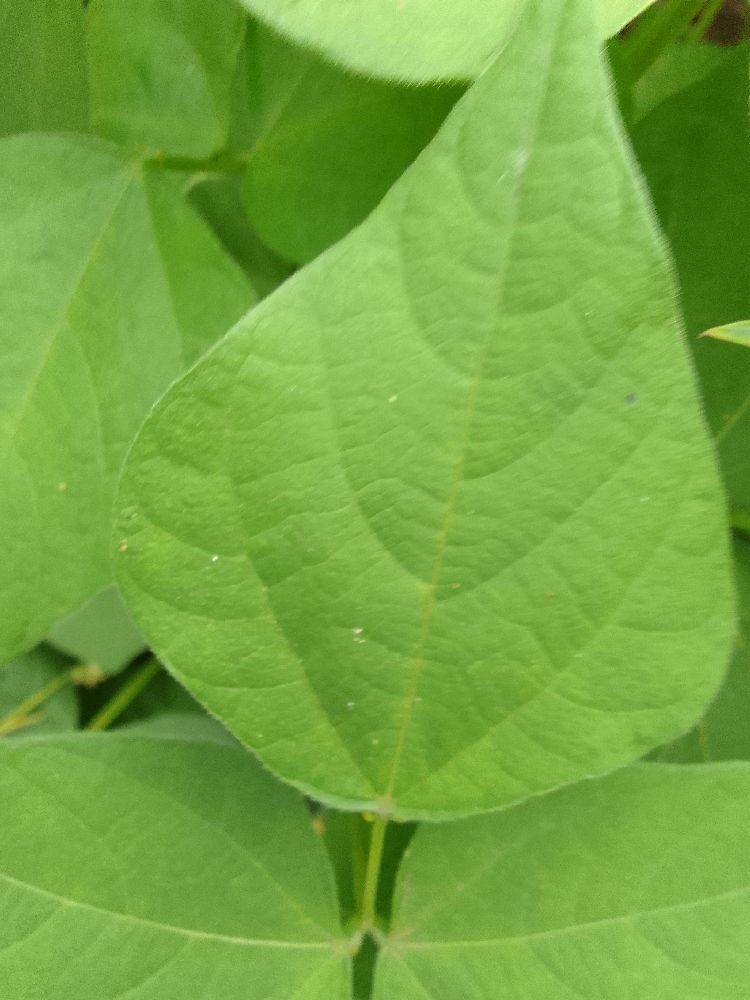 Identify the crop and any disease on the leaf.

common bean, healthy
